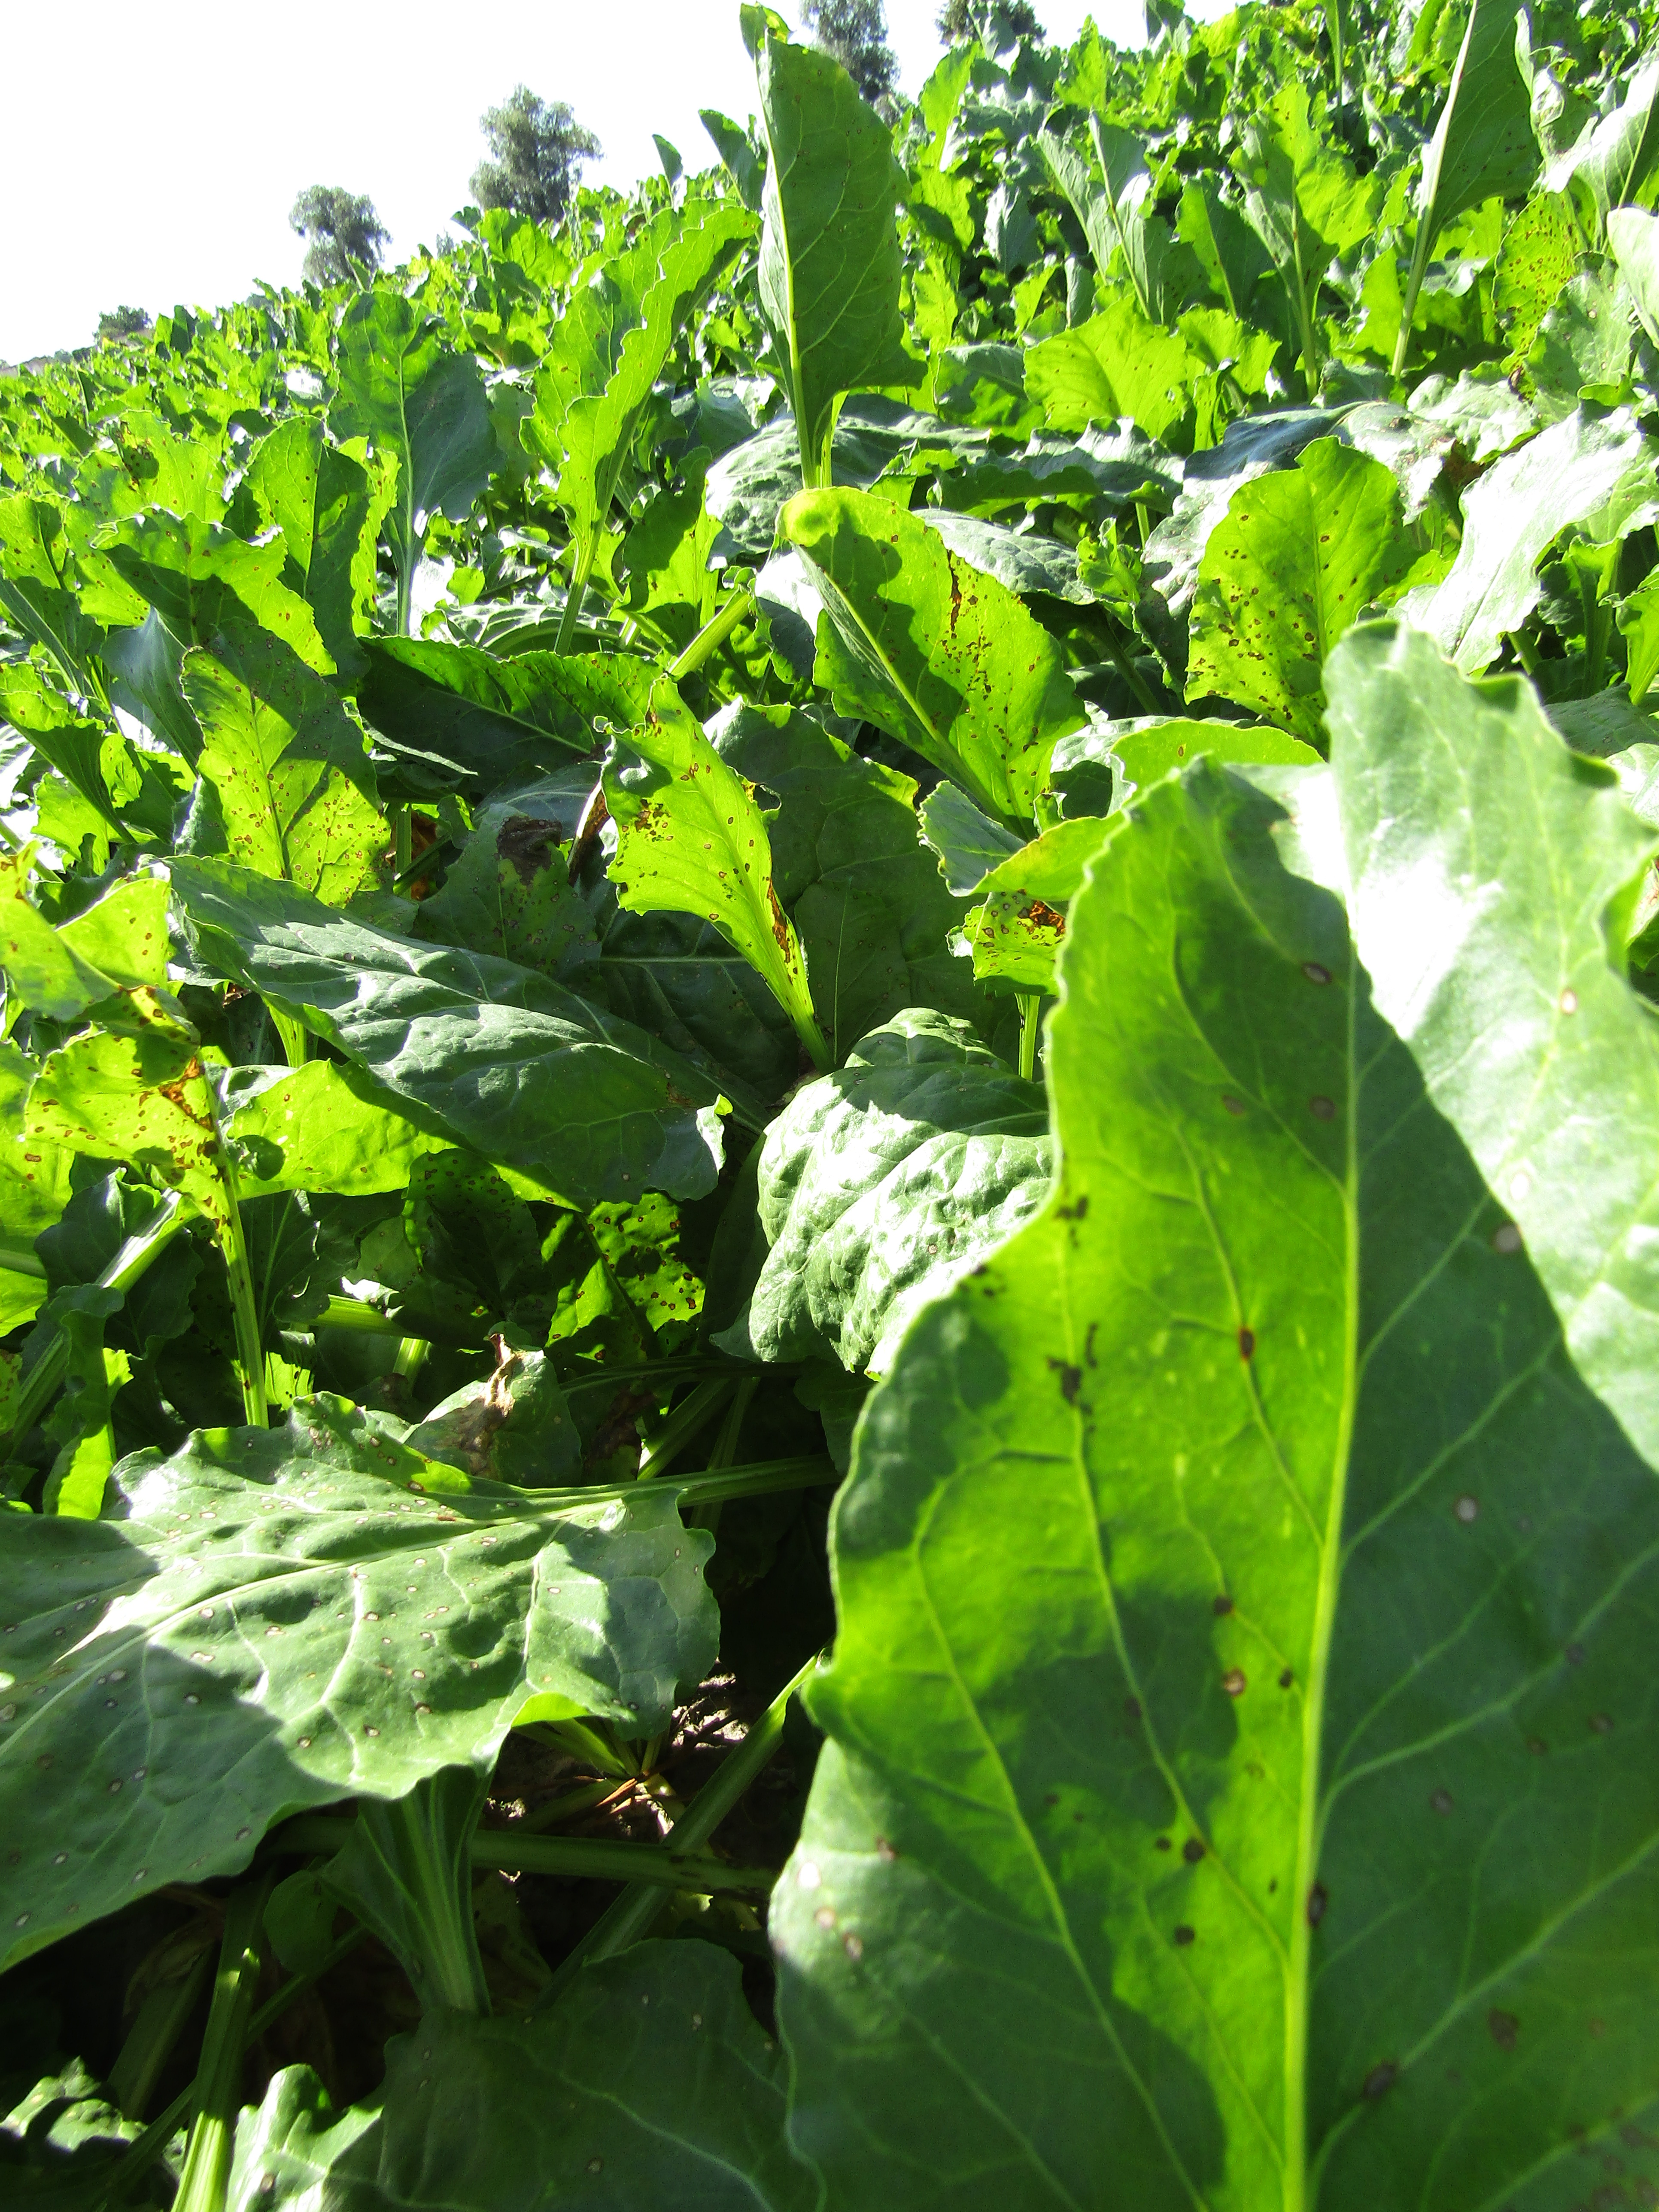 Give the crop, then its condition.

beet, cercospora
